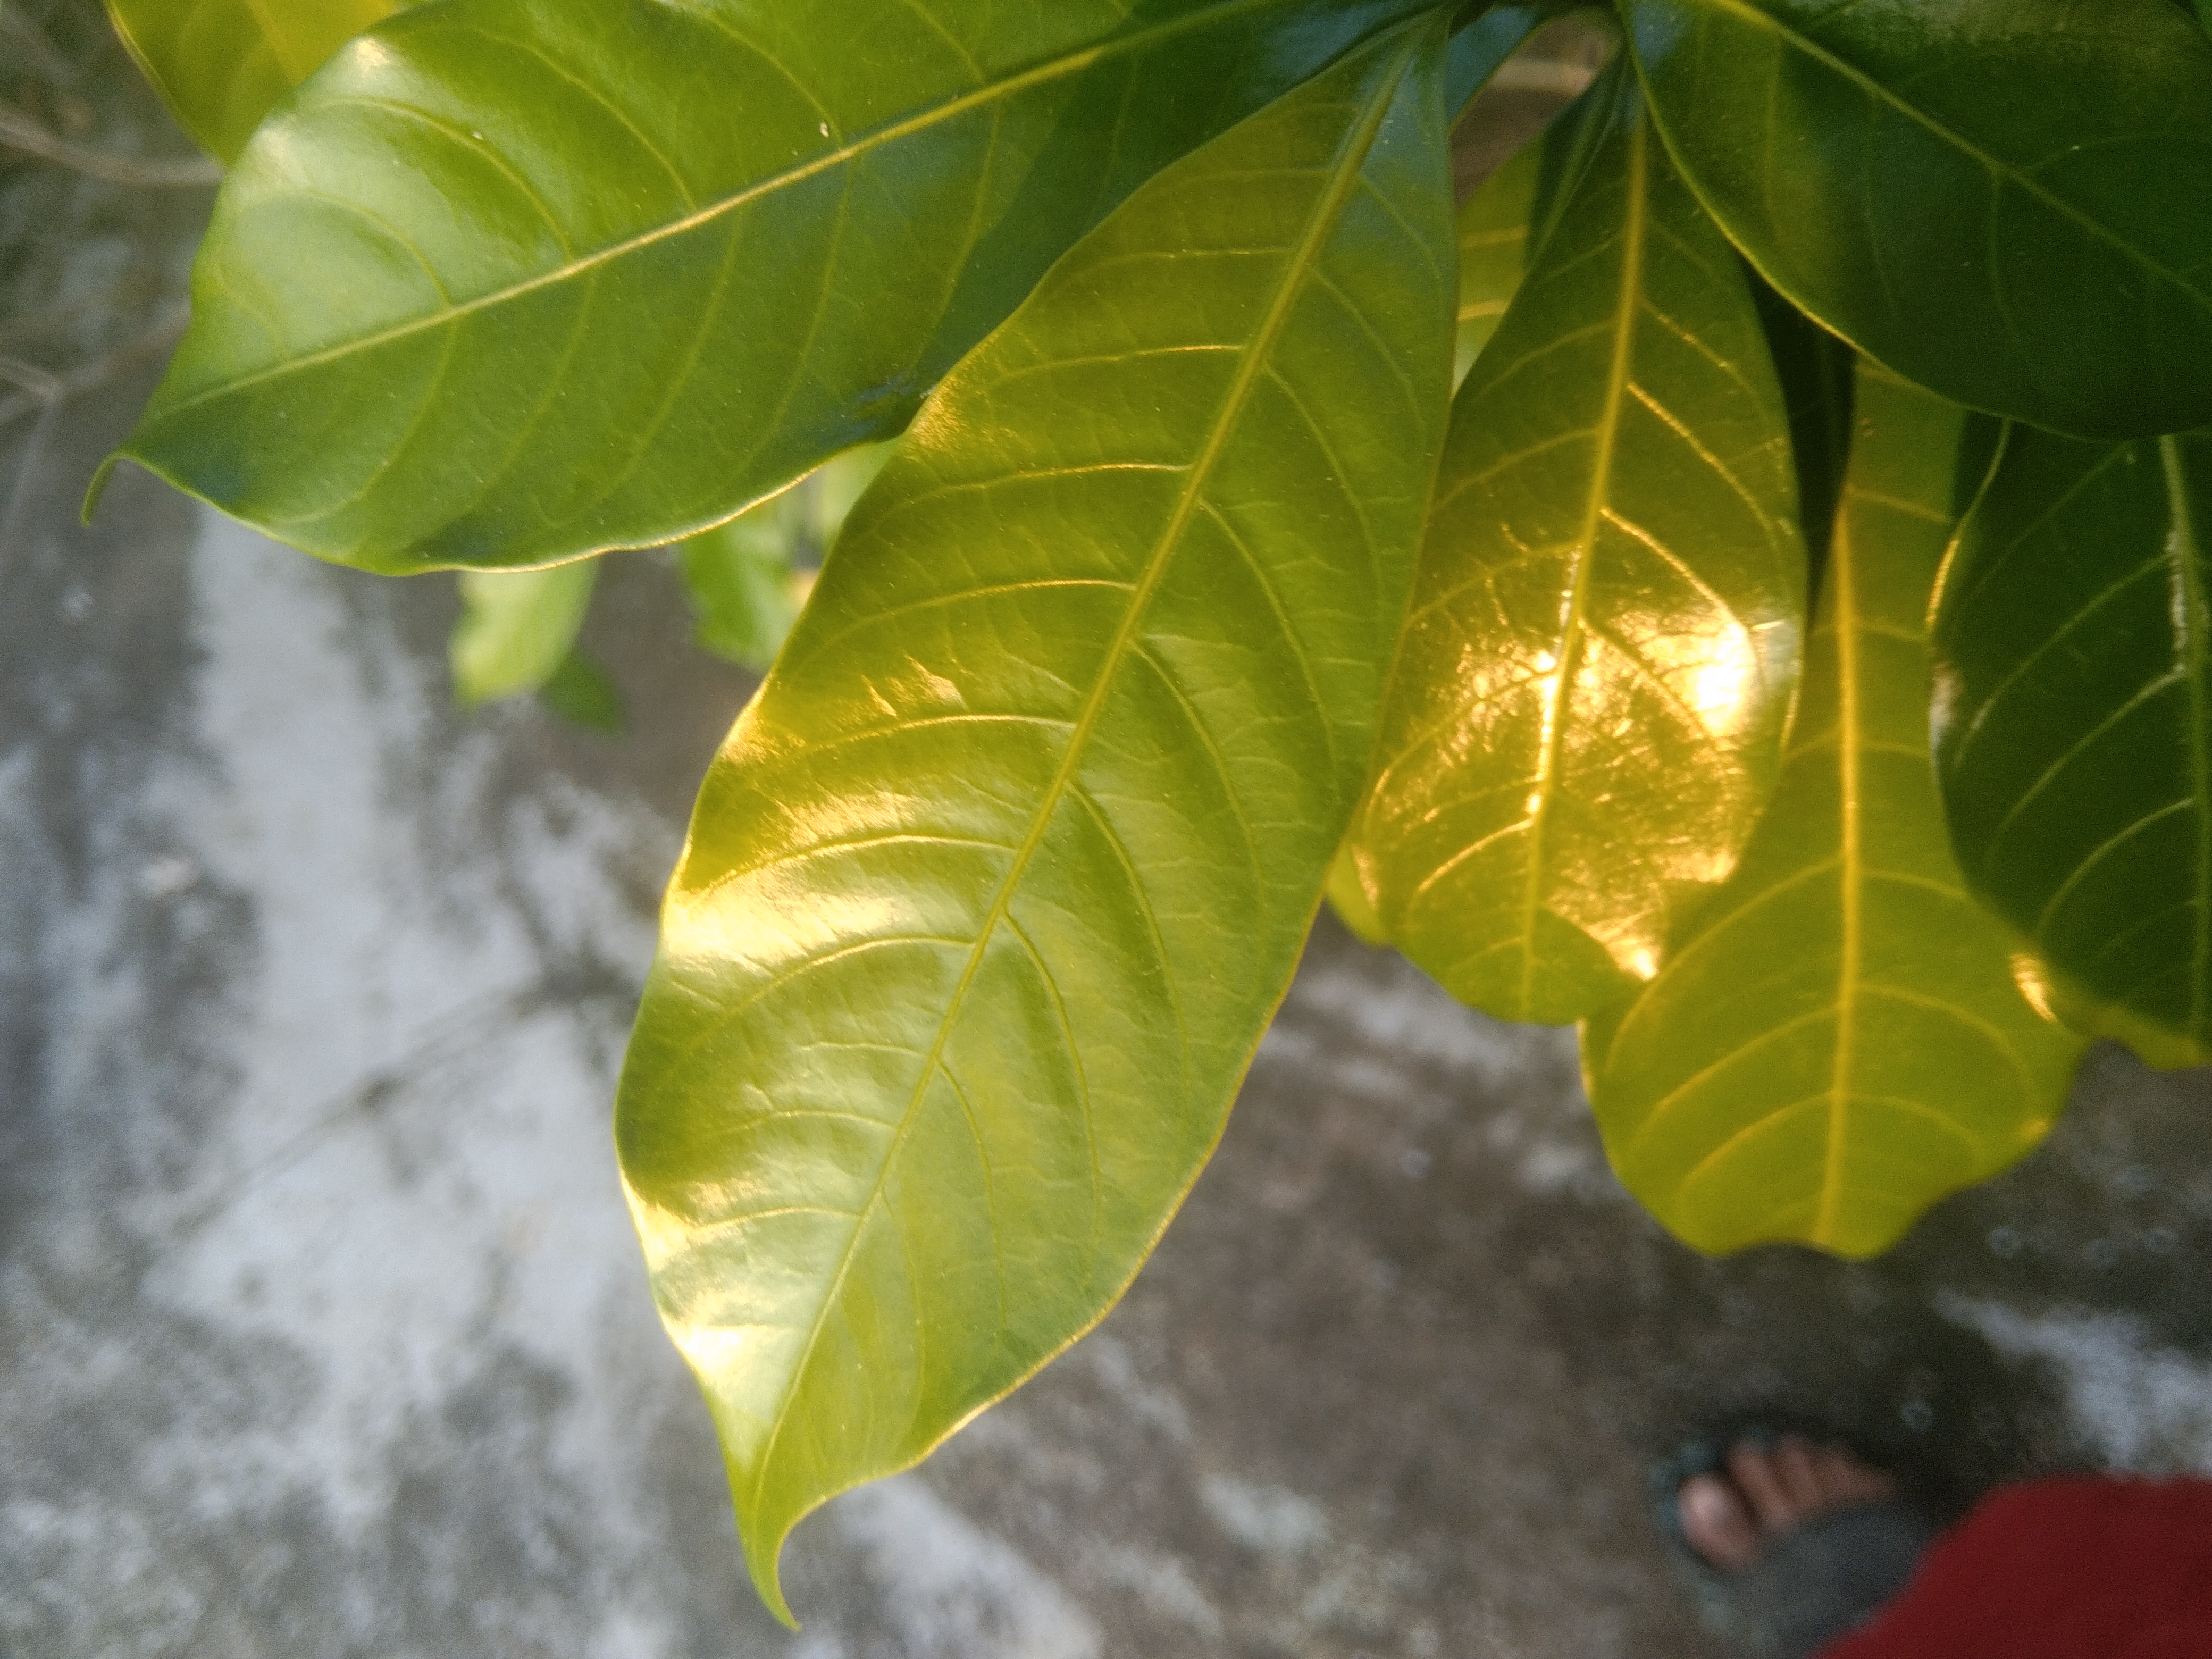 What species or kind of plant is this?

togor
